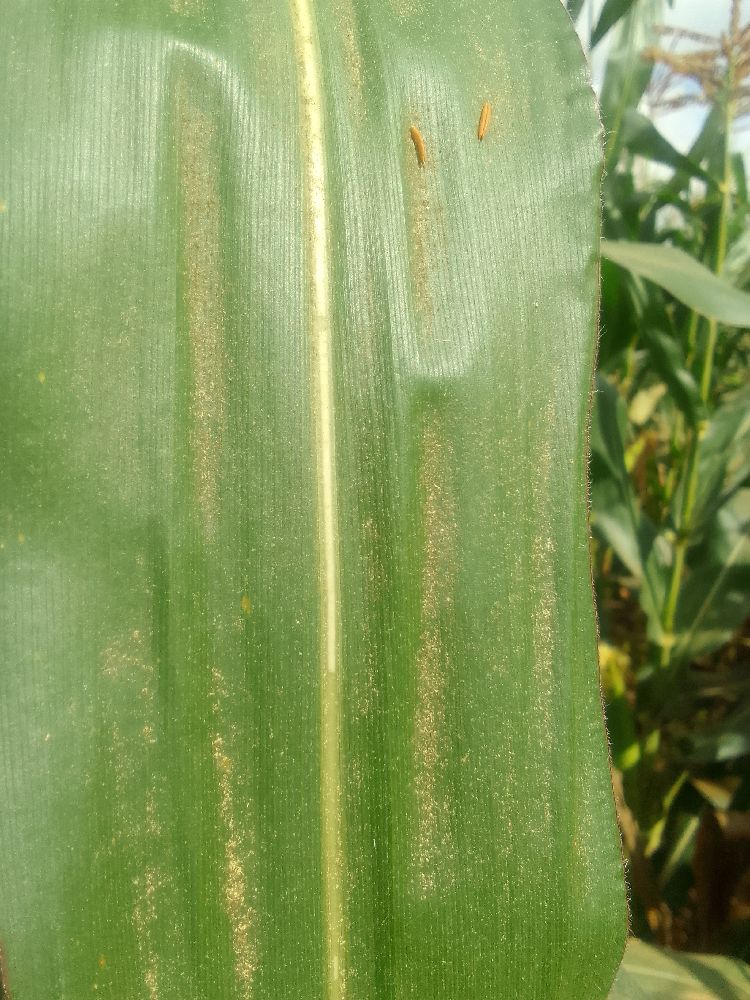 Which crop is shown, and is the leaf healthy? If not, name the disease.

maize, healthy
